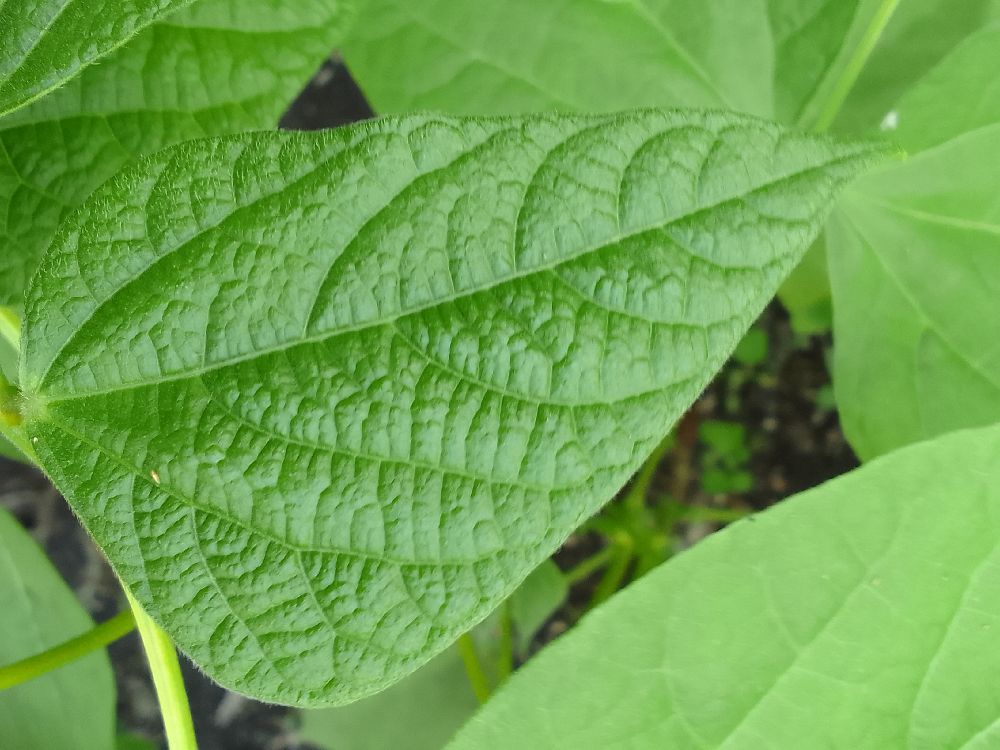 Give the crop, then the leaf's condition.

common bean, healthy
